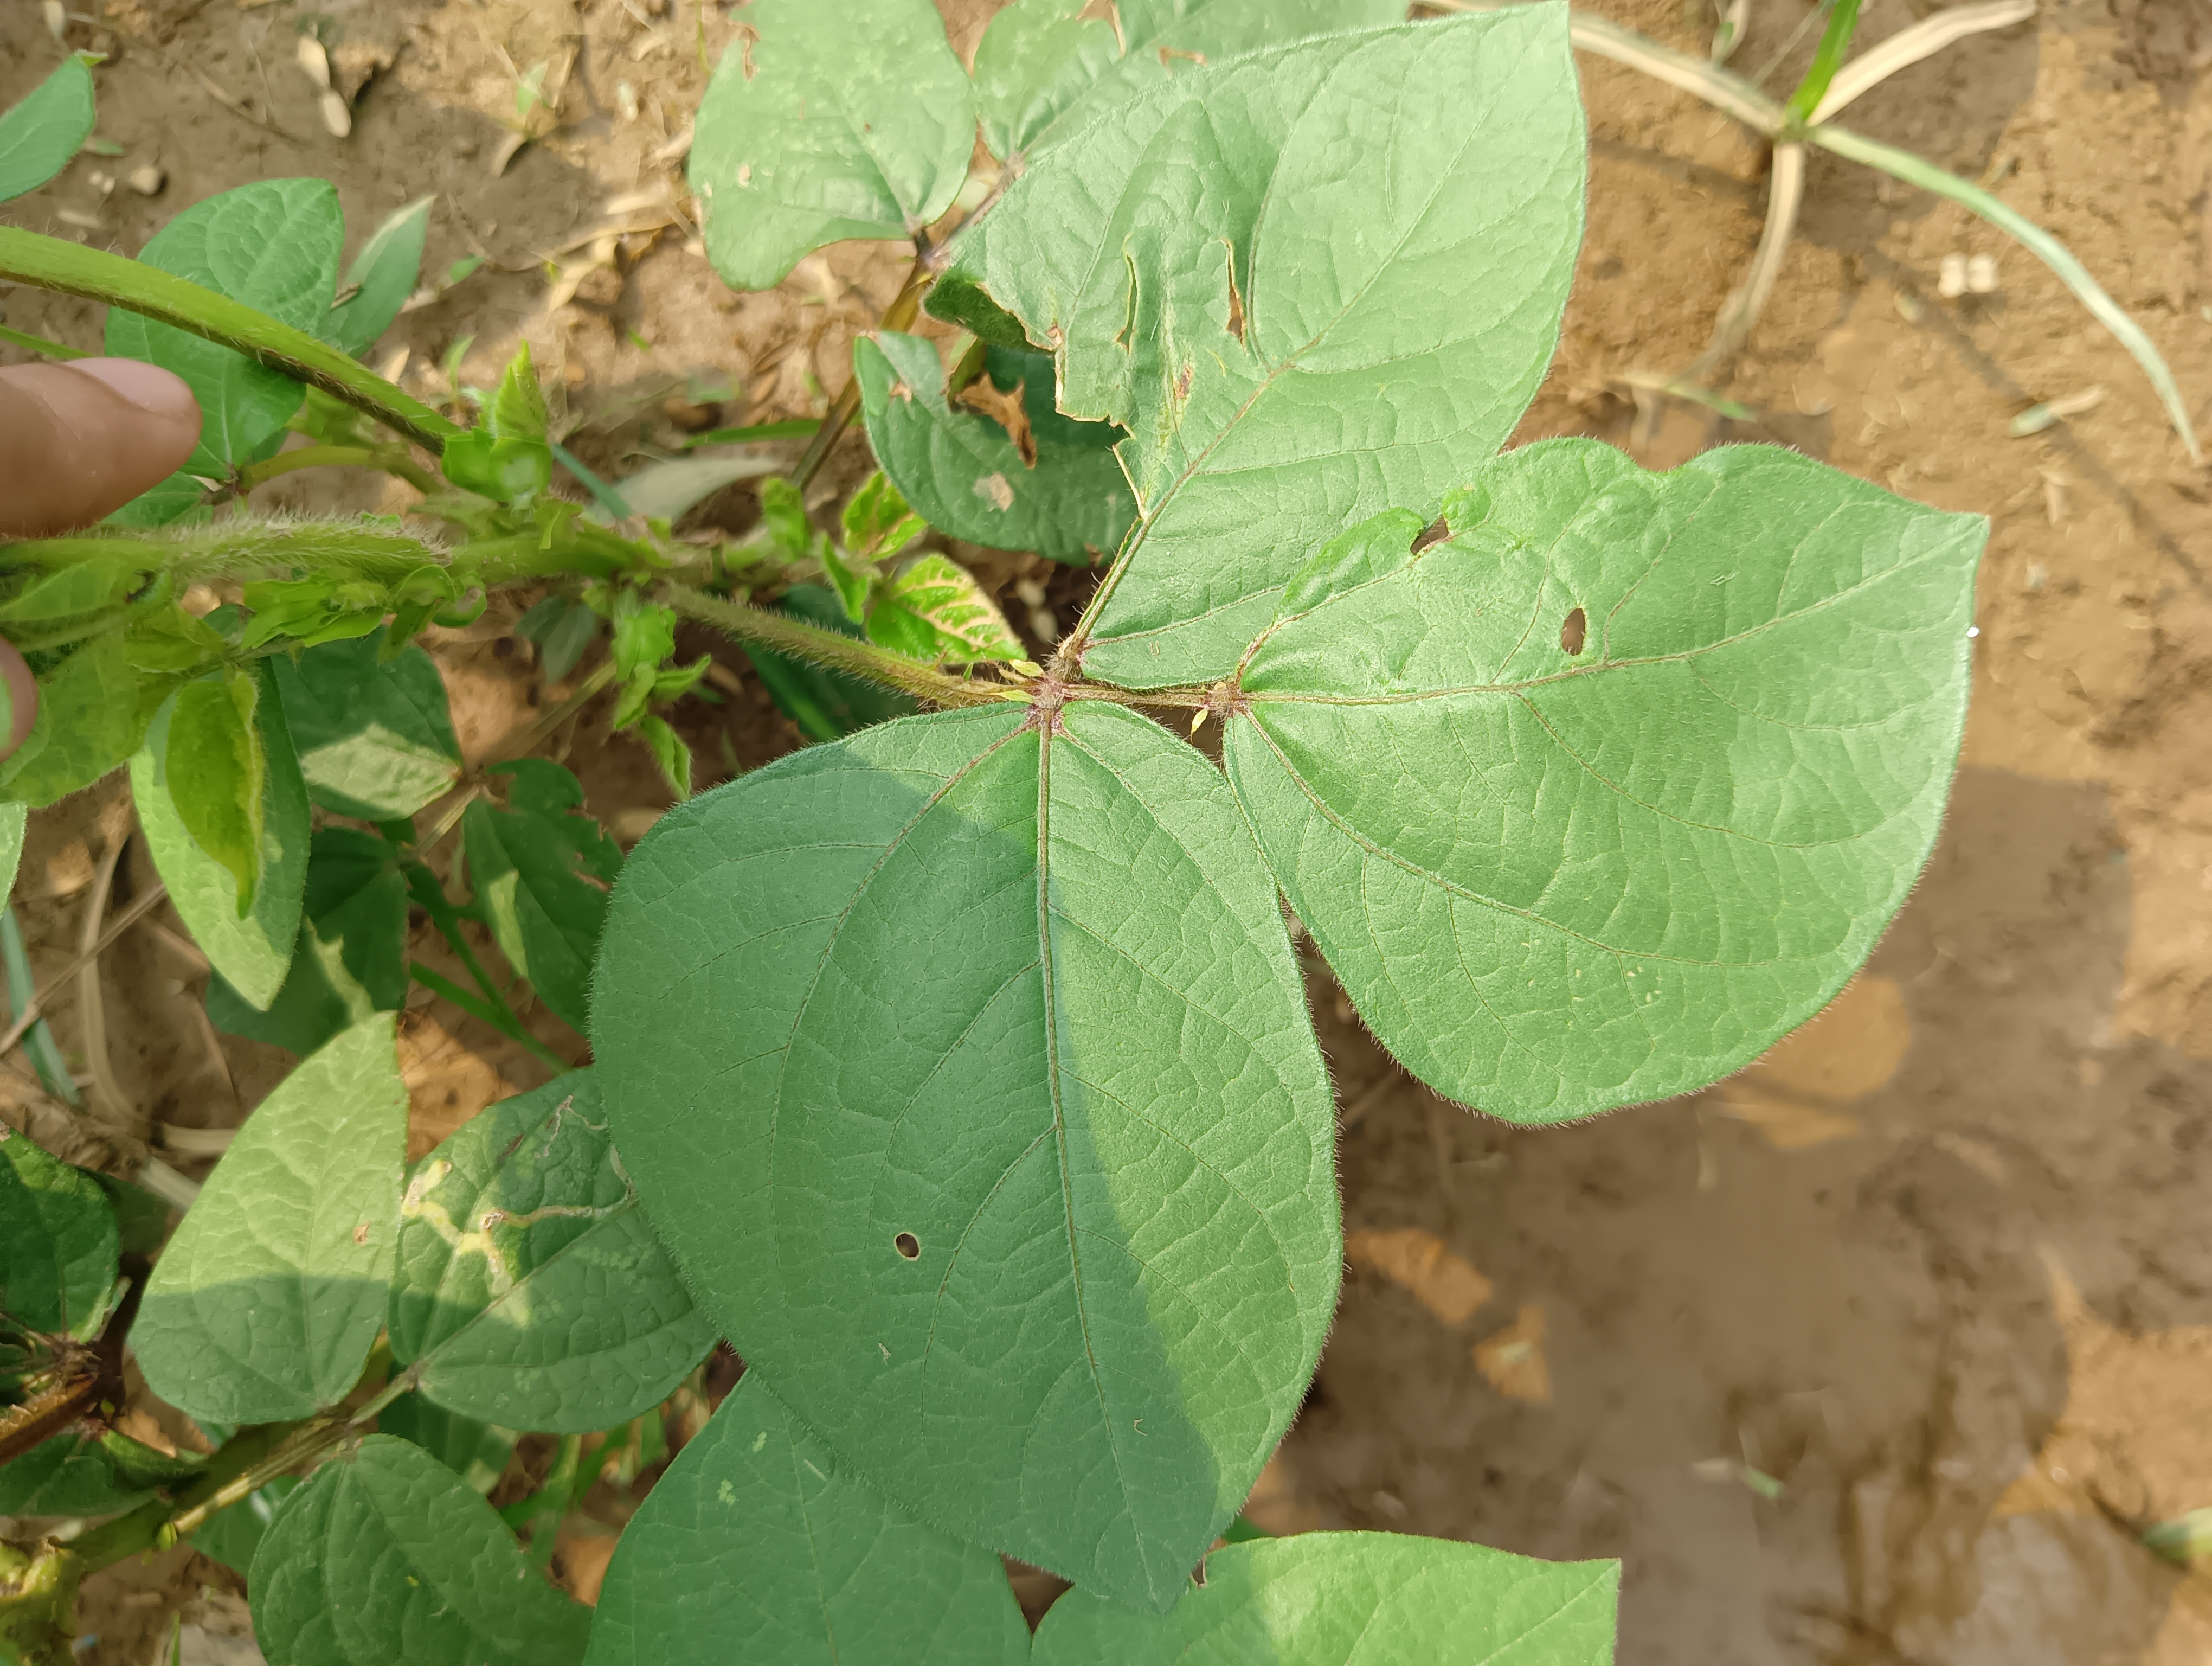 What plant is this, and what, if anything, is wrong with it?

mungbean, healthy
